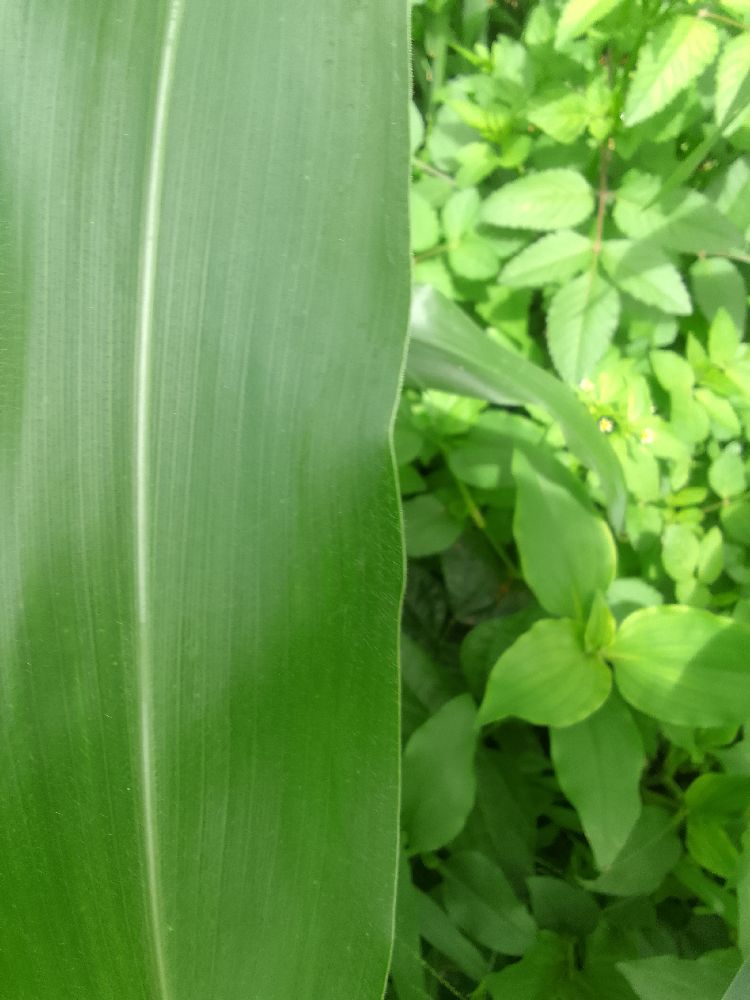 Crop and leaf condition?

maize, healthy
